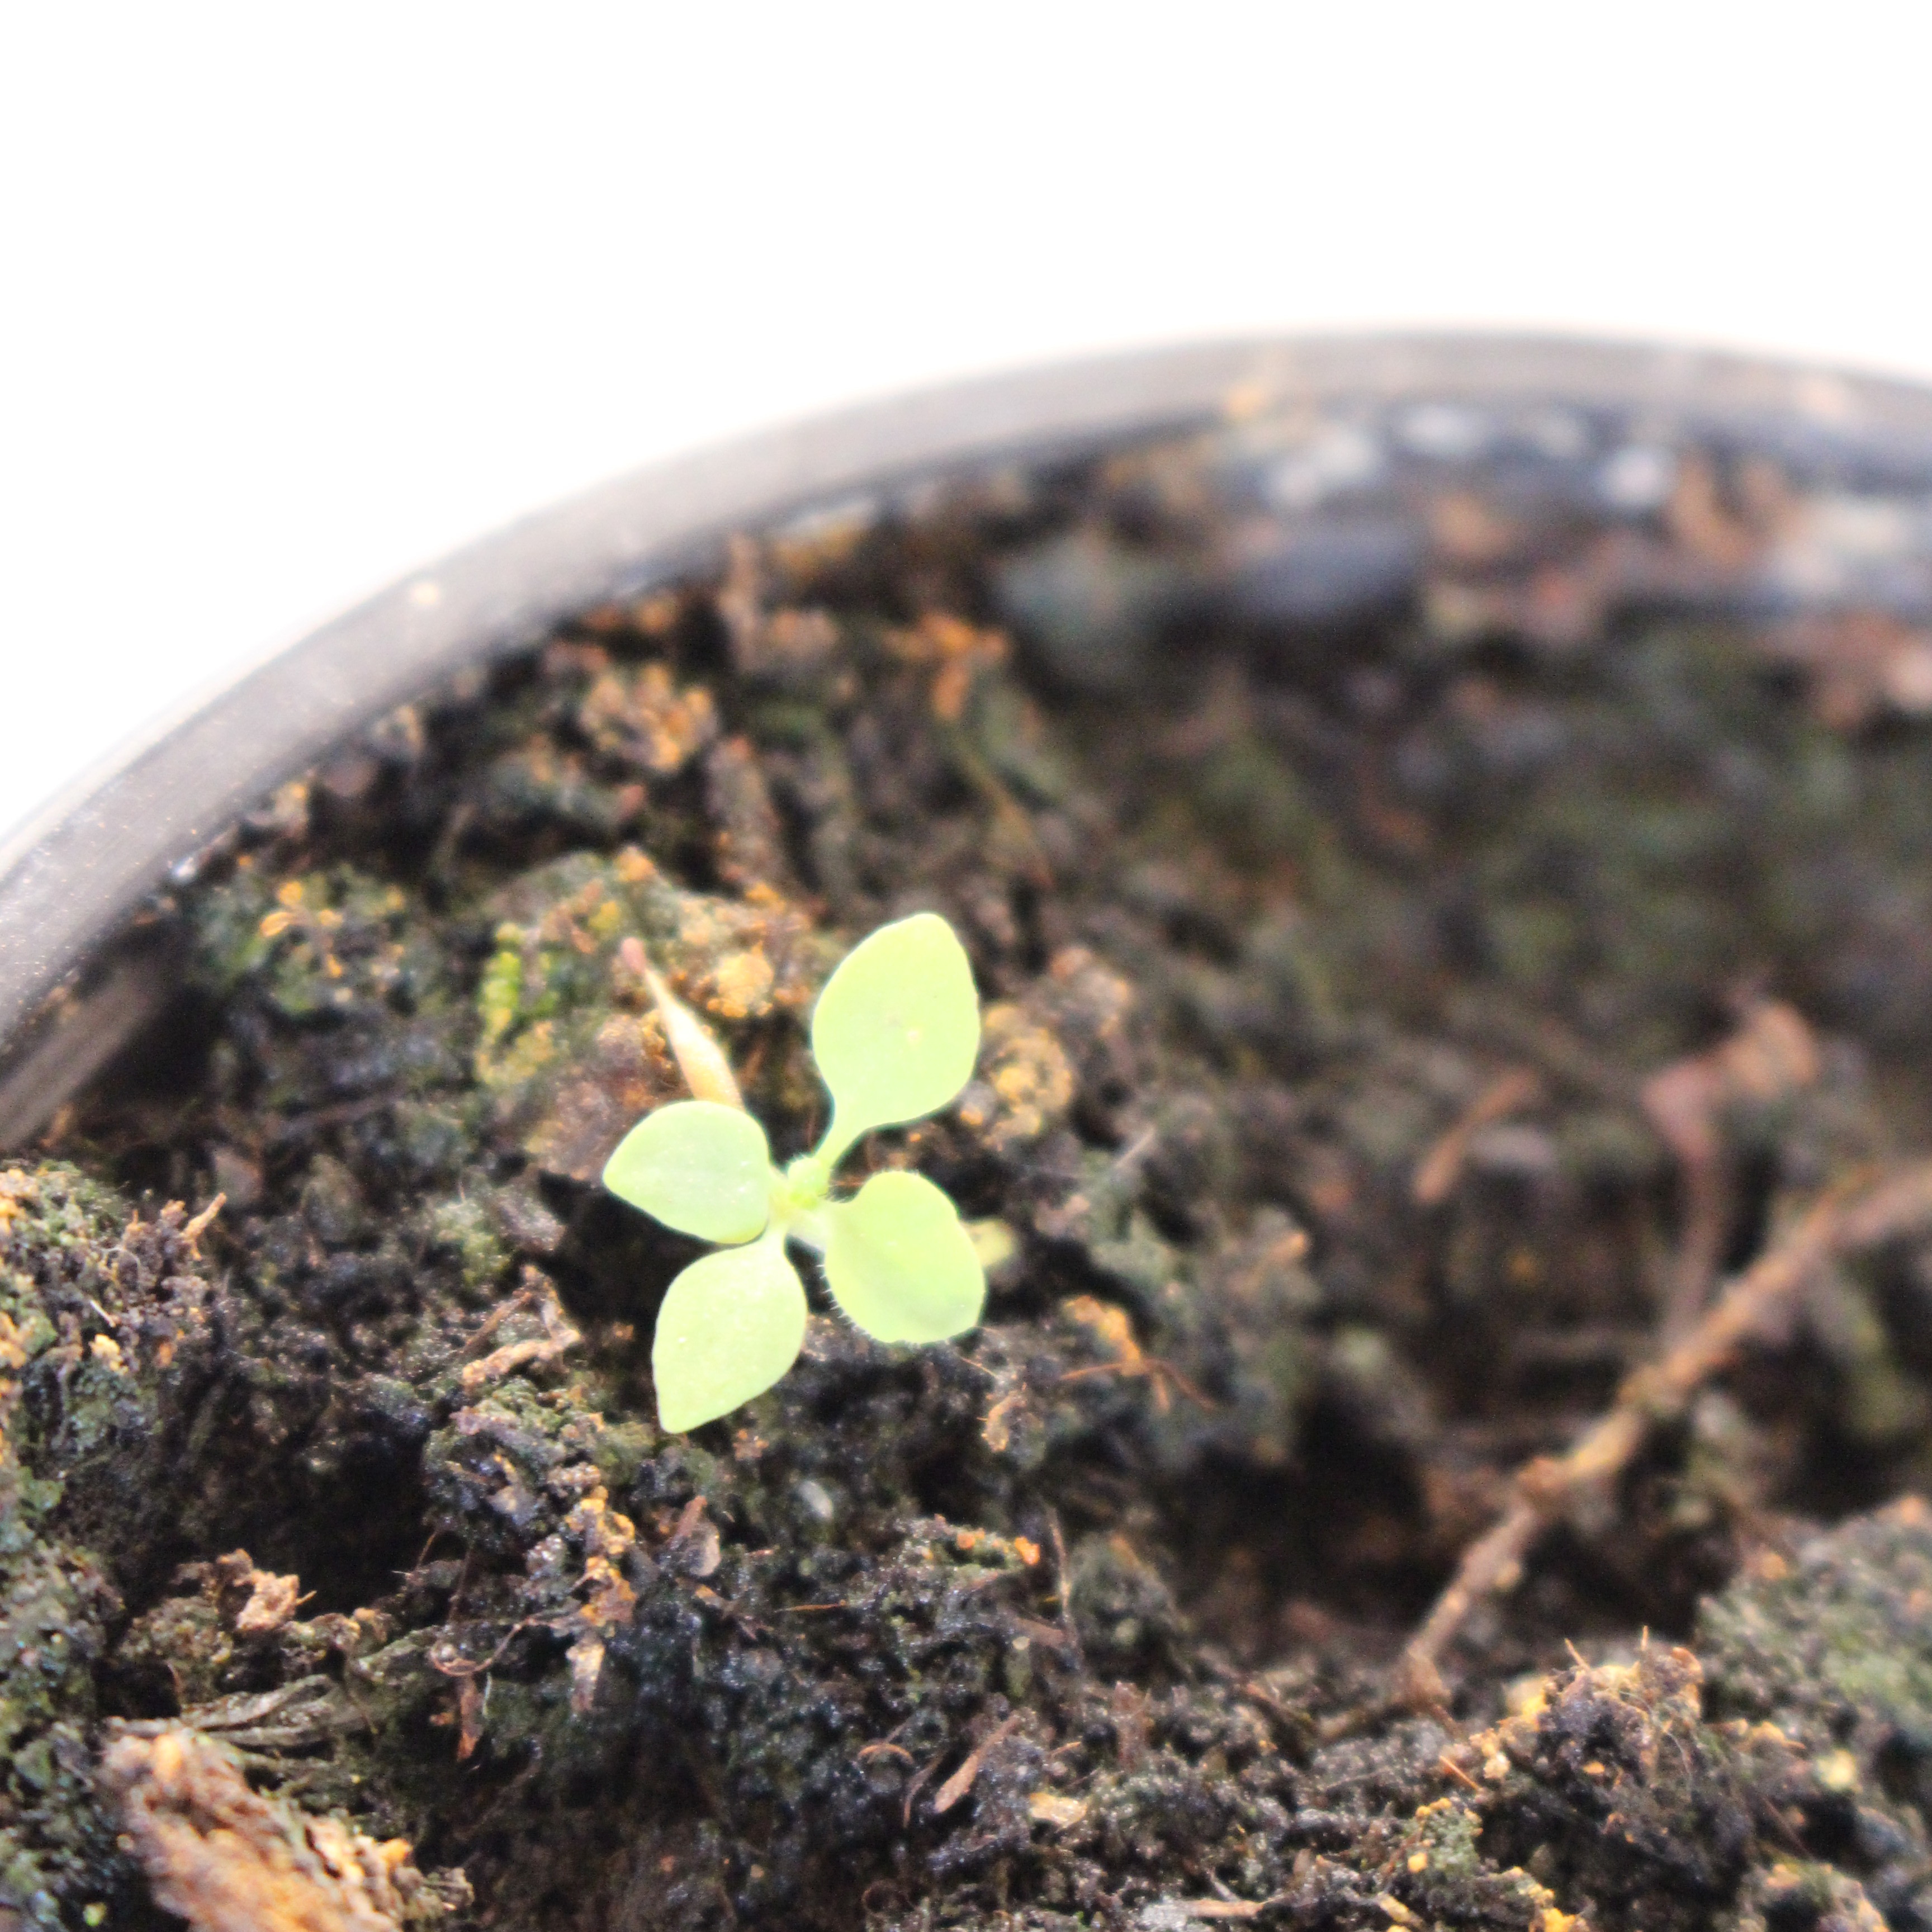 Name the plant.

Papaver rhoeas
